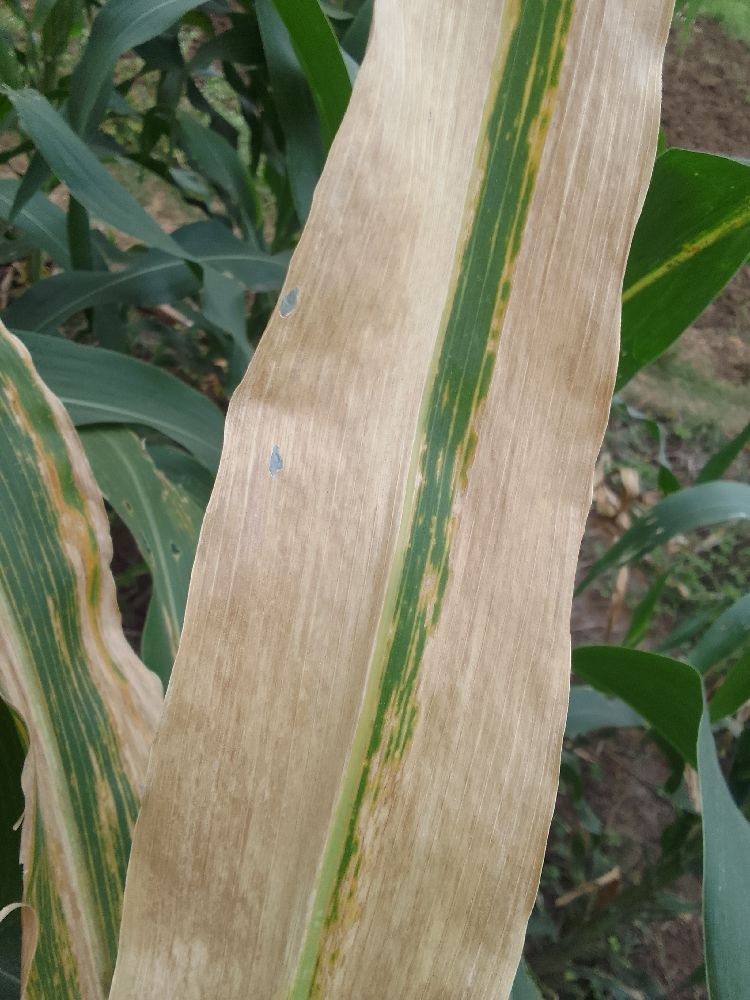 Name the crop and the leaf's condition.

maize, maize lethal necrosis
